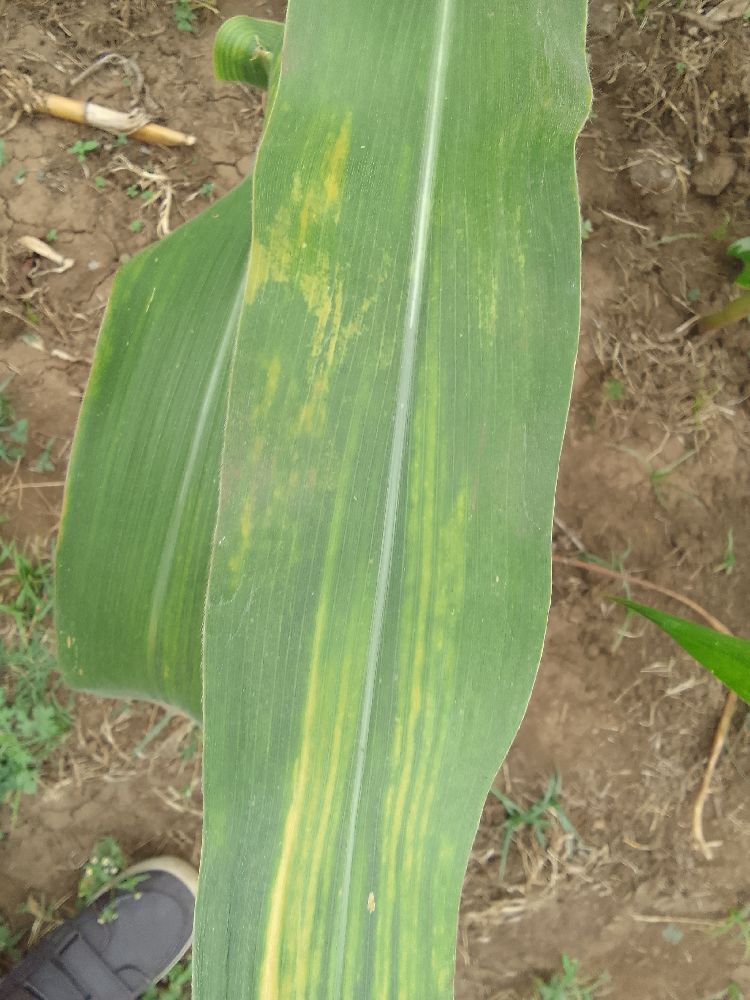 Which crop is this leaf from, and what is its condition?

maize, maize lethal necrosis
